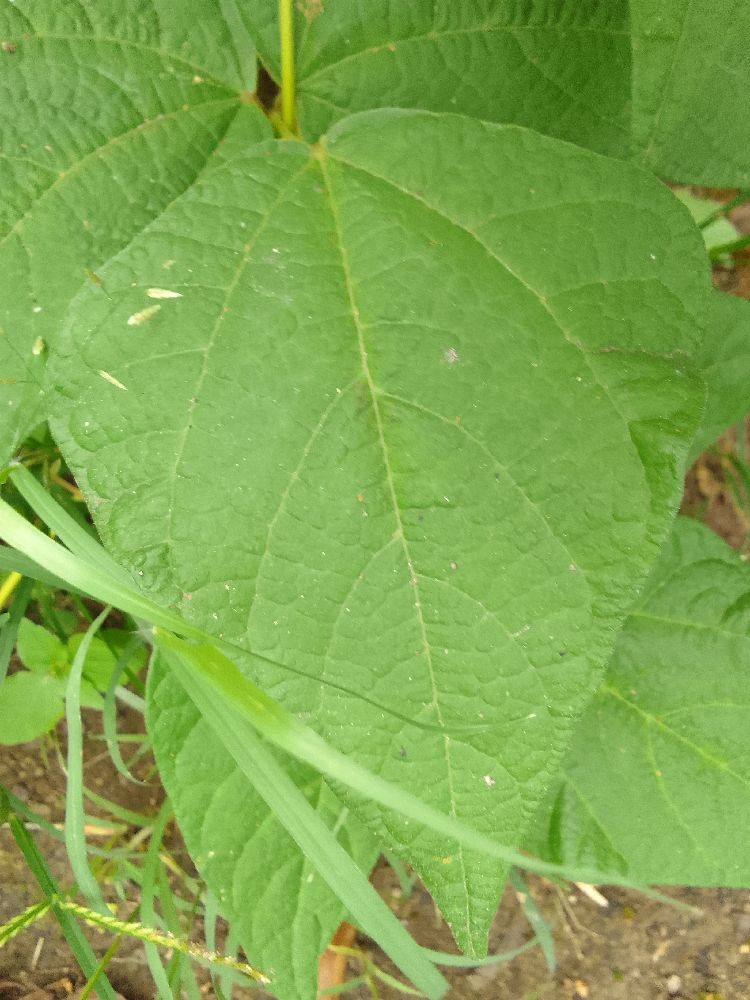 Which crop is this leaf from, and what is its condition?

common bean, healthy
